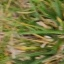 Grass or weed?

grass
